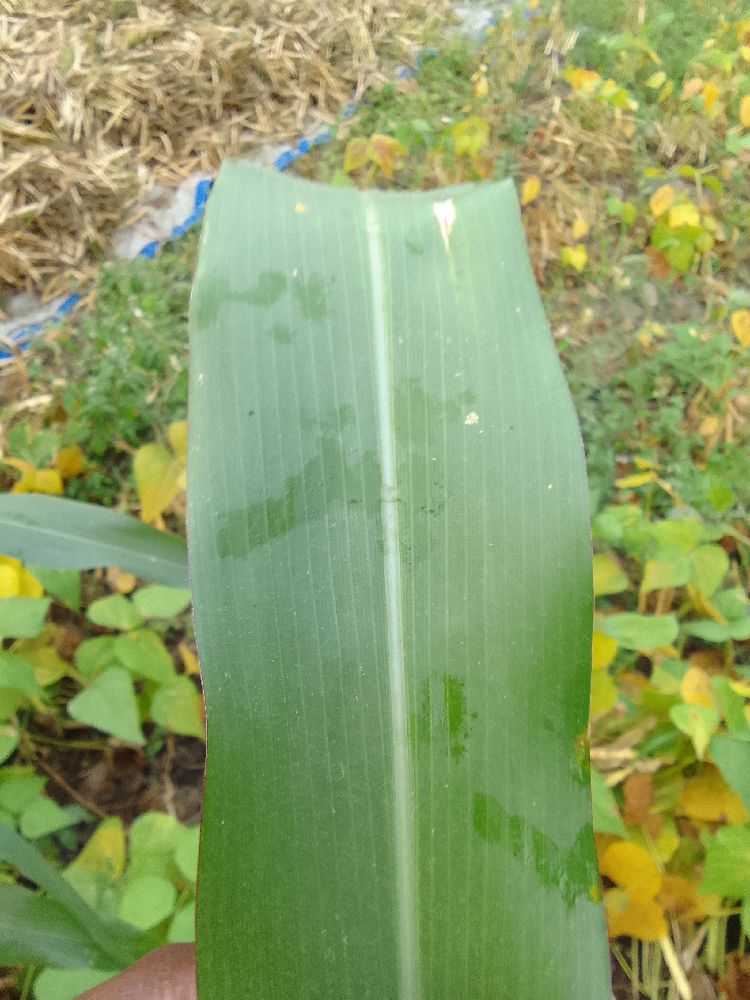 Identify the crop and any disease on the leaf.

maize, healthy
